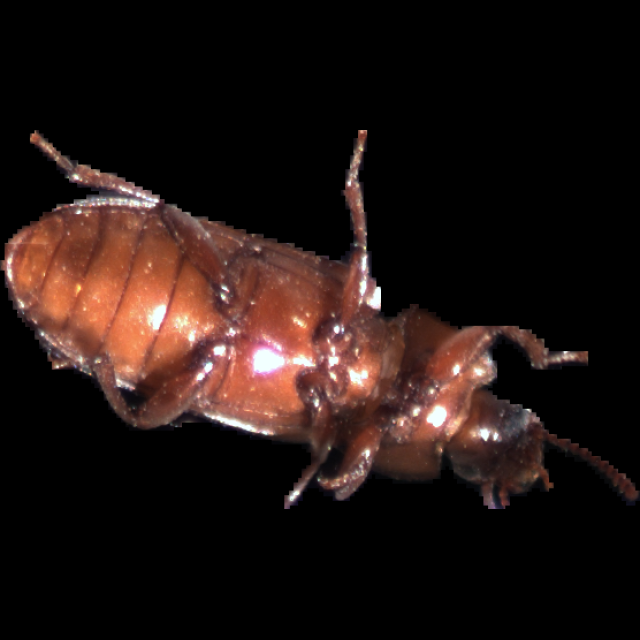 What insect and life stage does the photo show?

mealworm beetle
